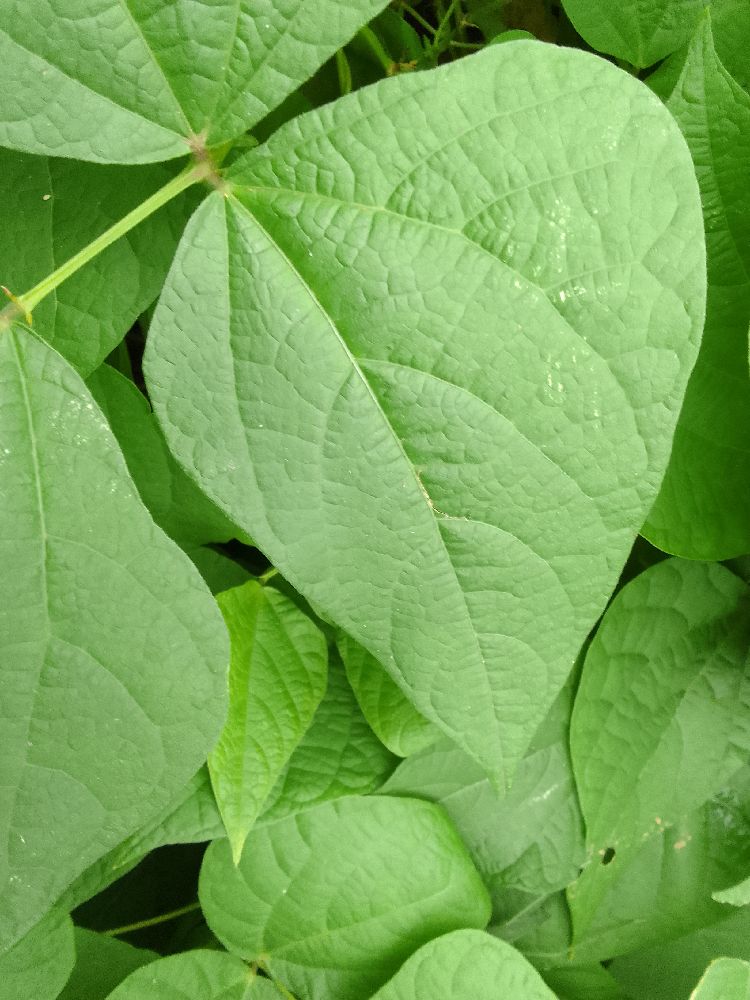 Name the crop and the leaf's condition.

common bean, healthy
